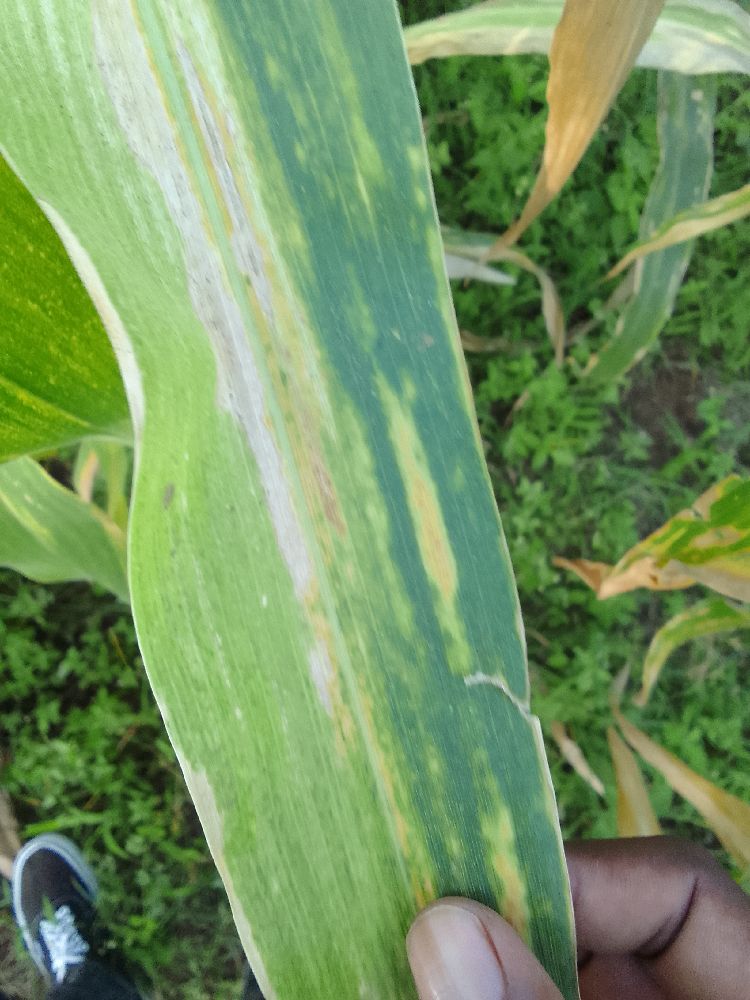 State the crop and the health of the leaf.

maize, maize lethal necrosis
